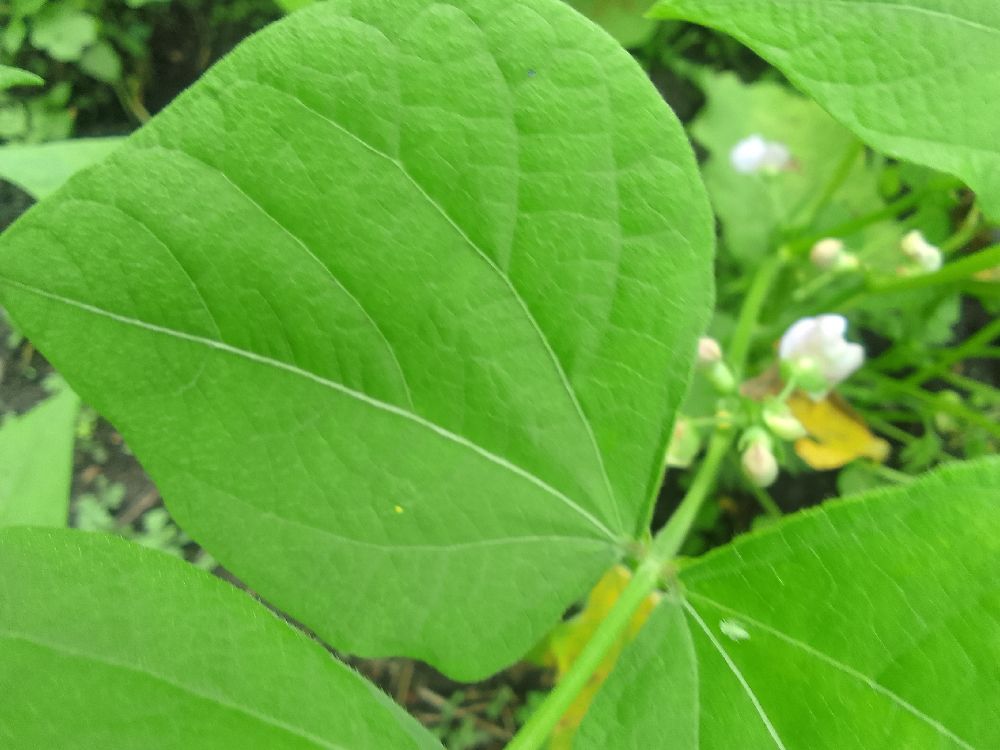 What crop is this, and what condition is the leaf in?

common bean, healthy
